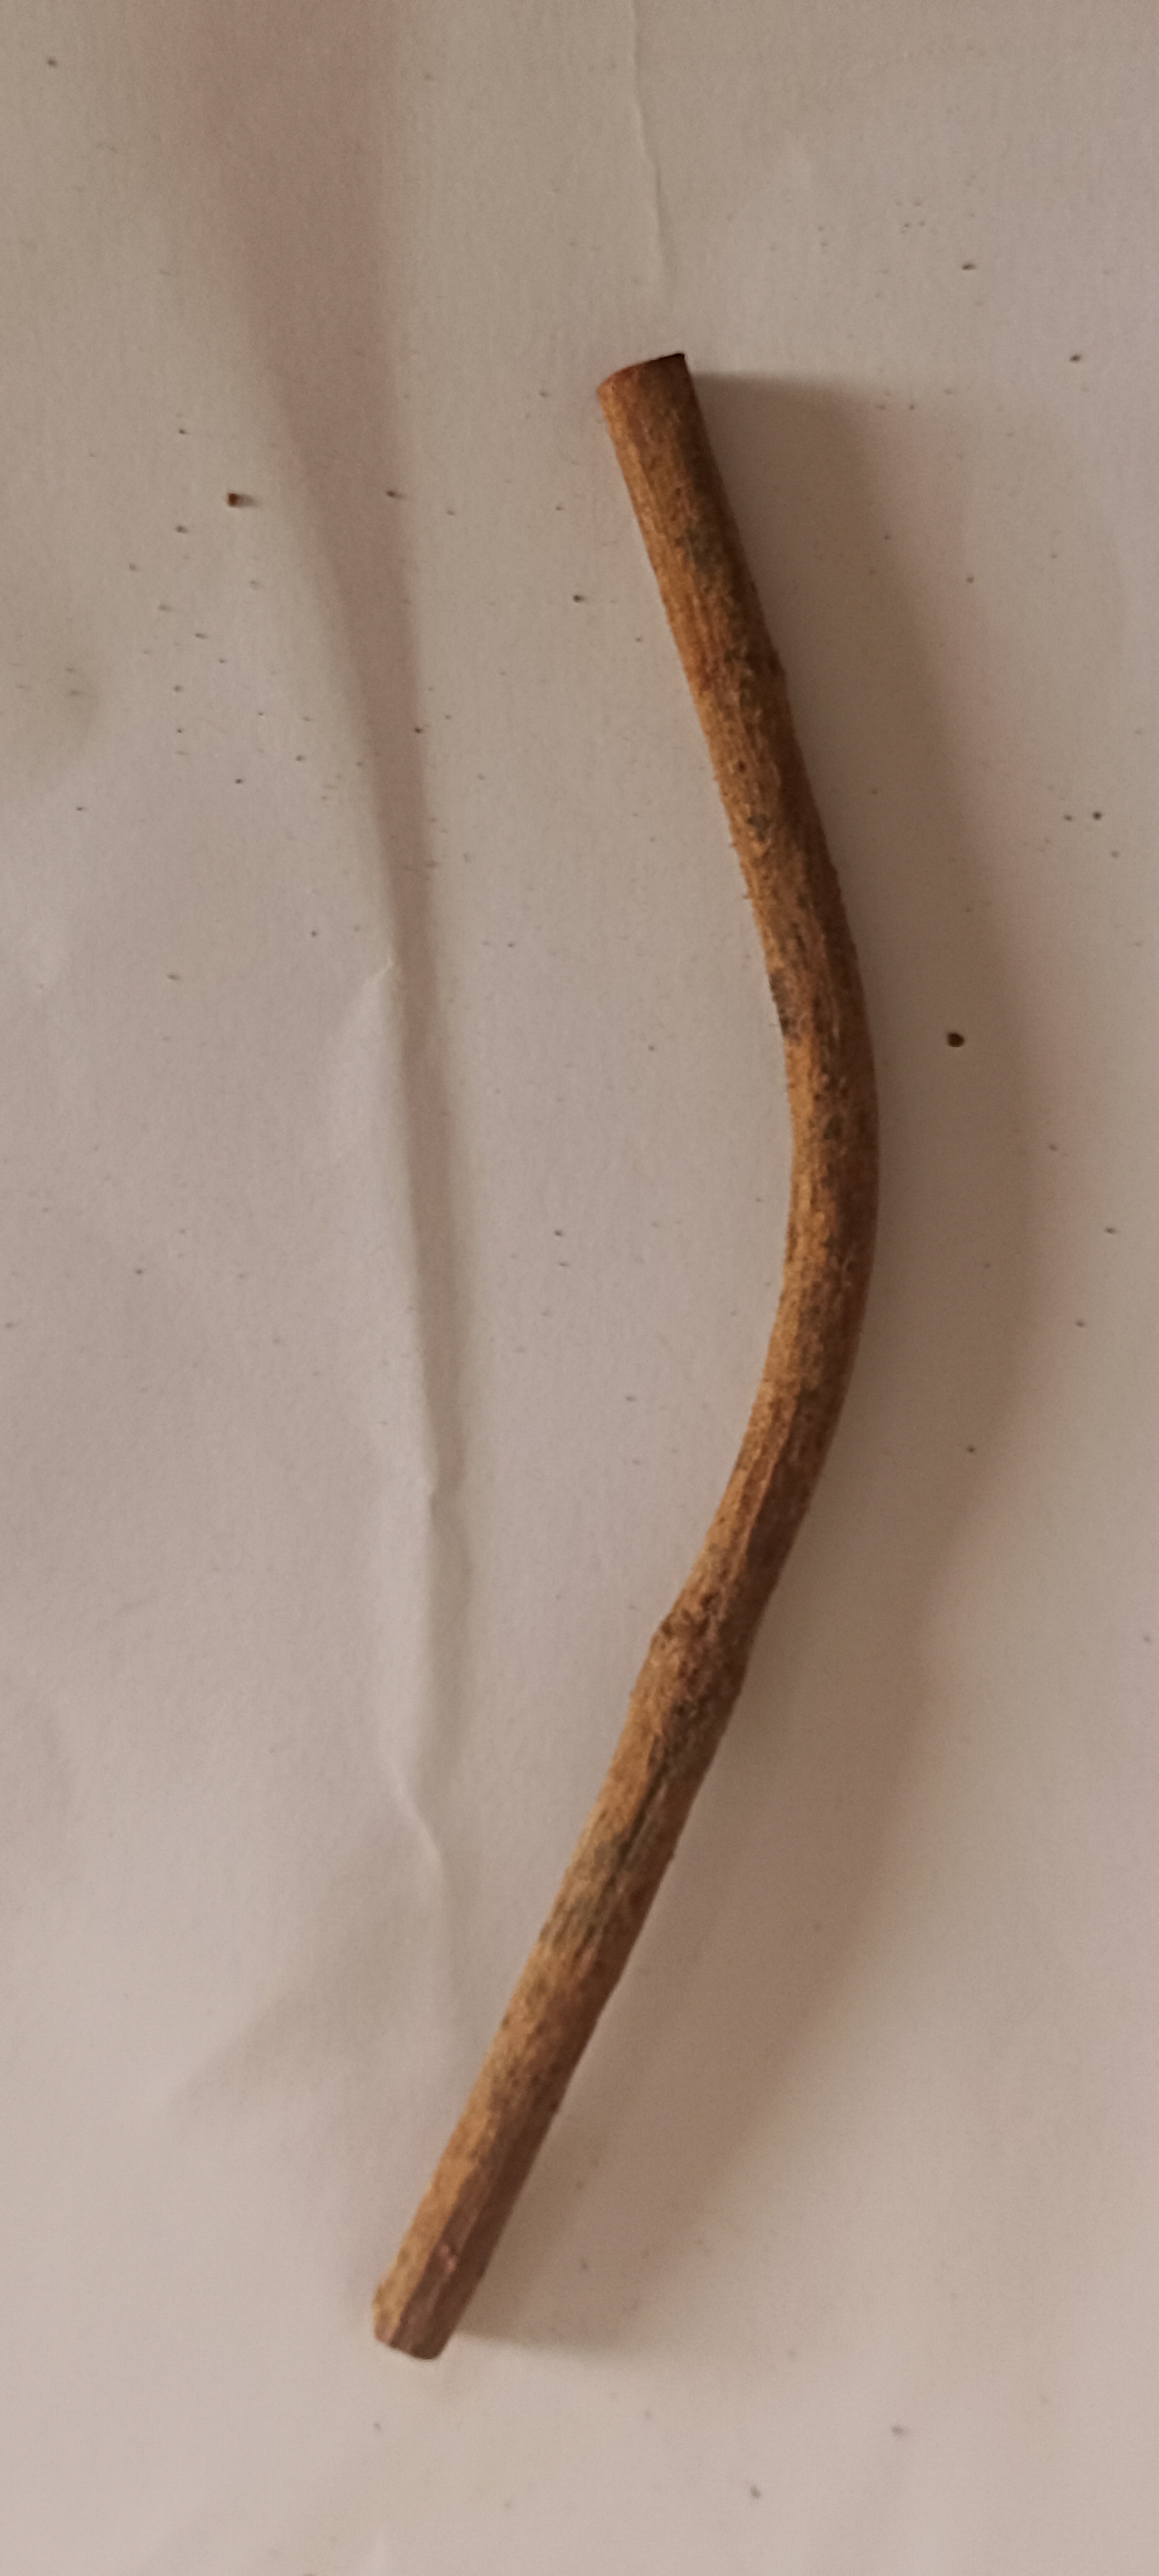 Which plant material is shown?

manjistha
